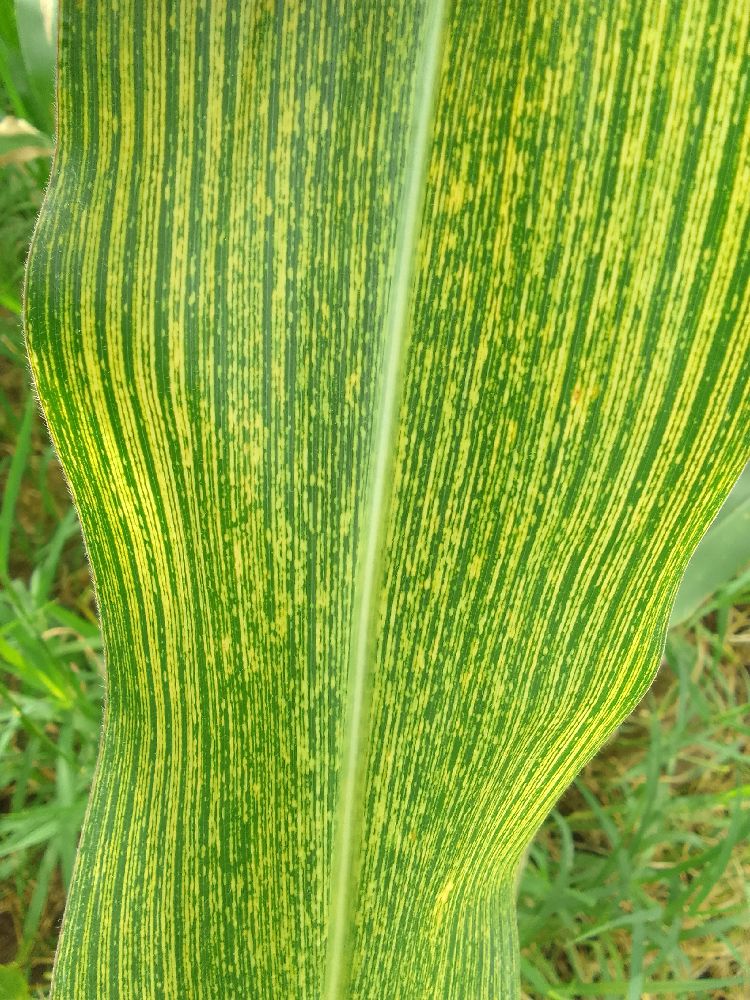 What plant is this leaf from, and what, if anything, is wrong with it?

maize, maize streak virus
